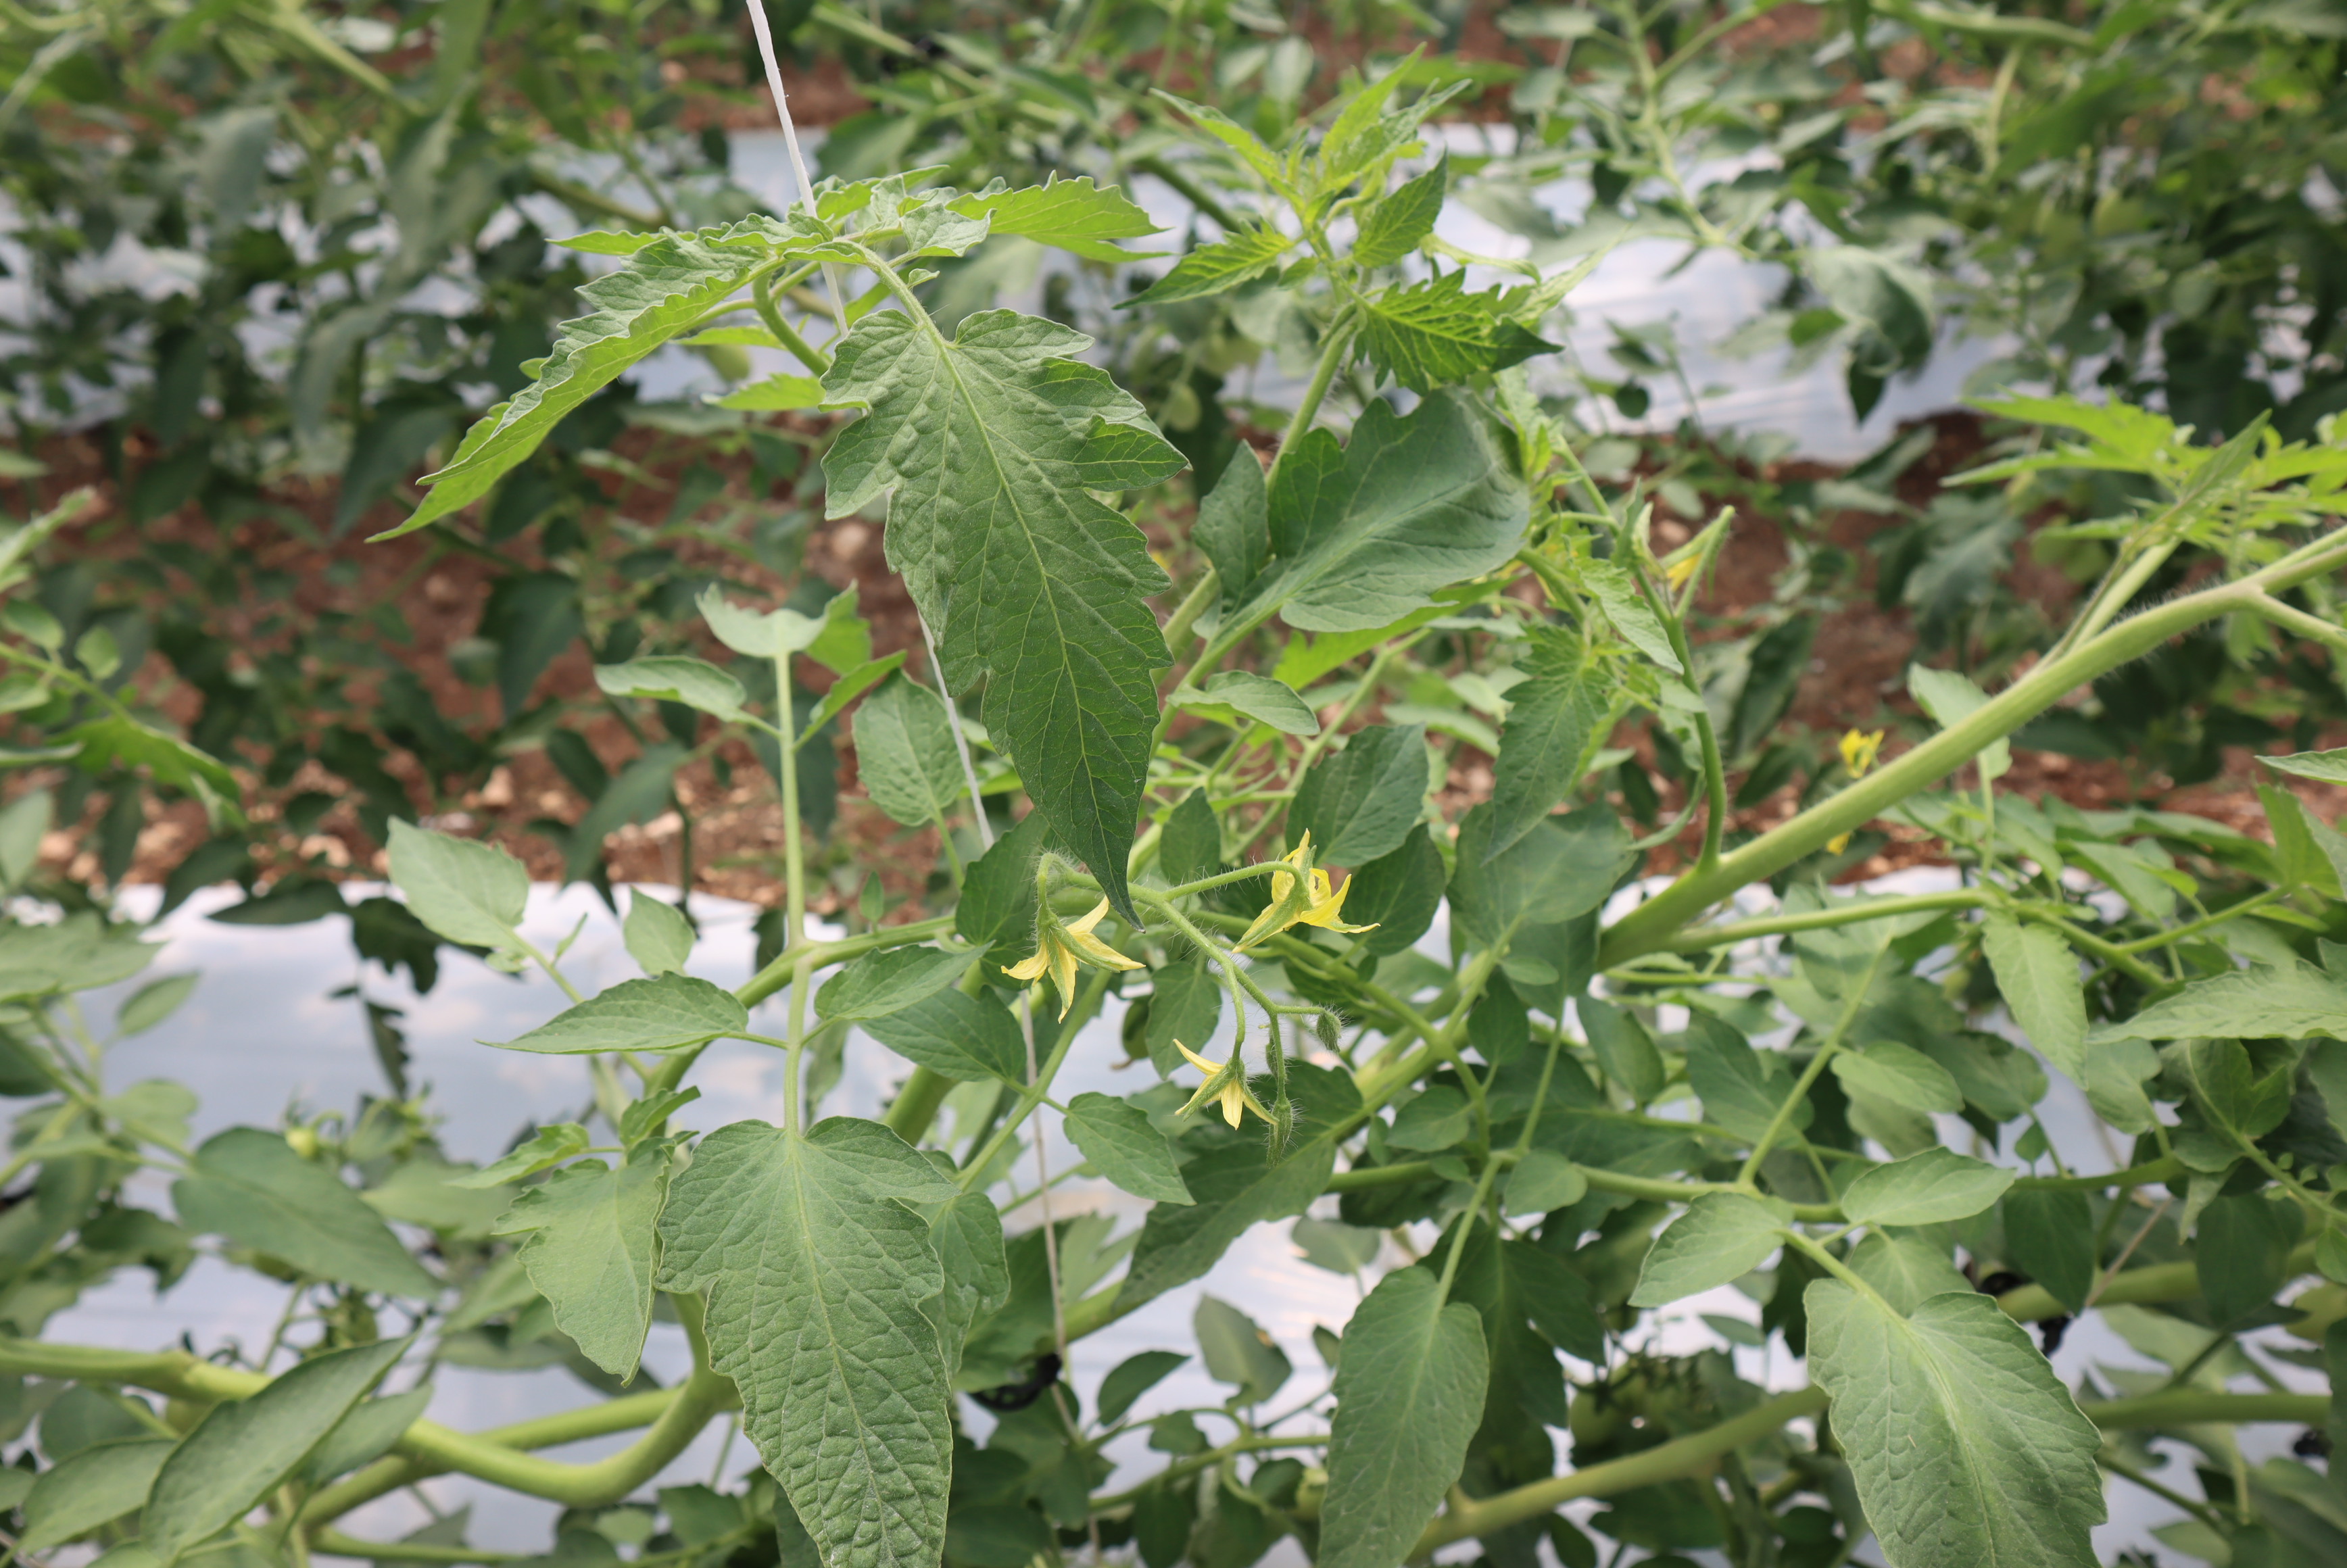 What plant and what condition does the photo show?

tomato, healthy
